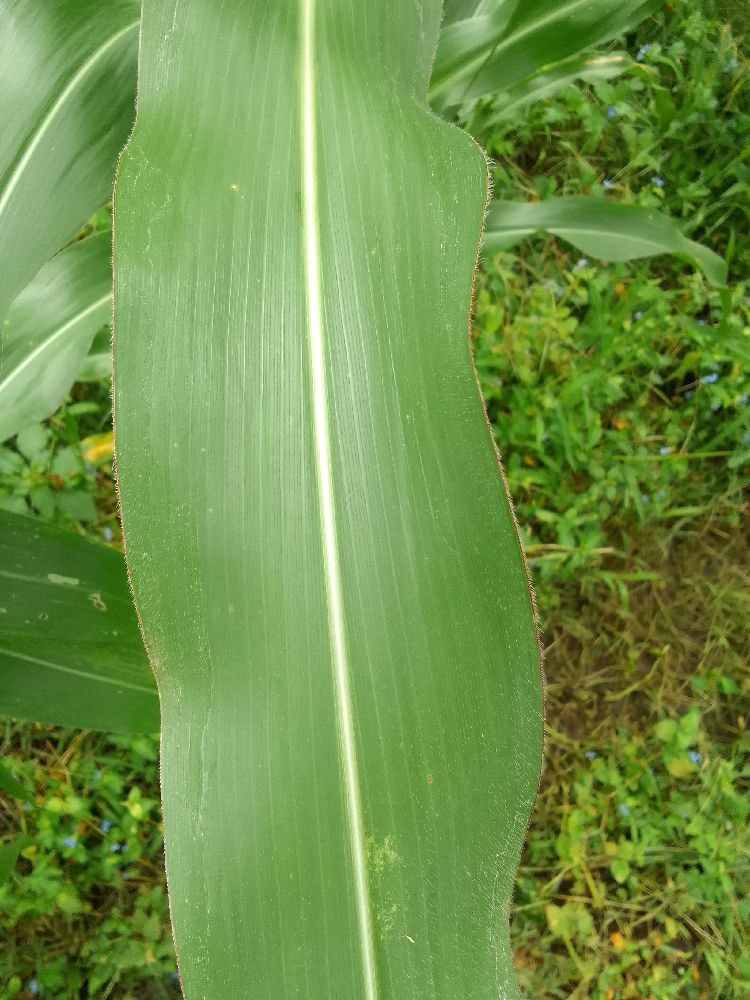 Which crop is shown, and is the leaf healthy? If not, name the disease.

maize, healthy
